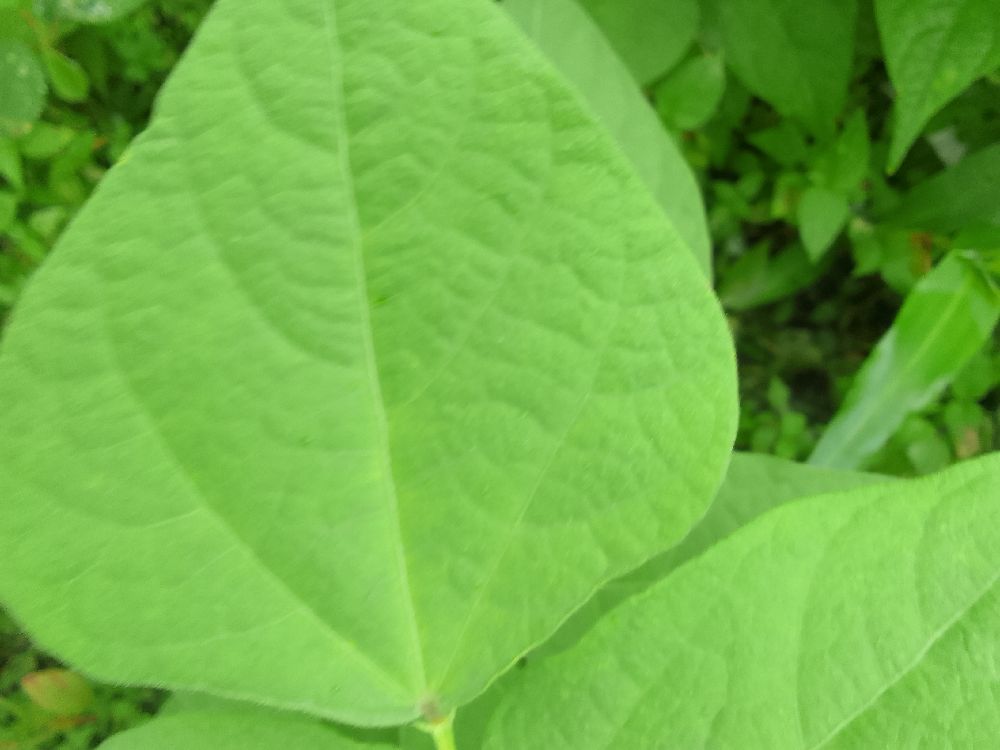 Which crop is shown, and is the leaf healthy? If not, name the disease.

common bean, healthy
